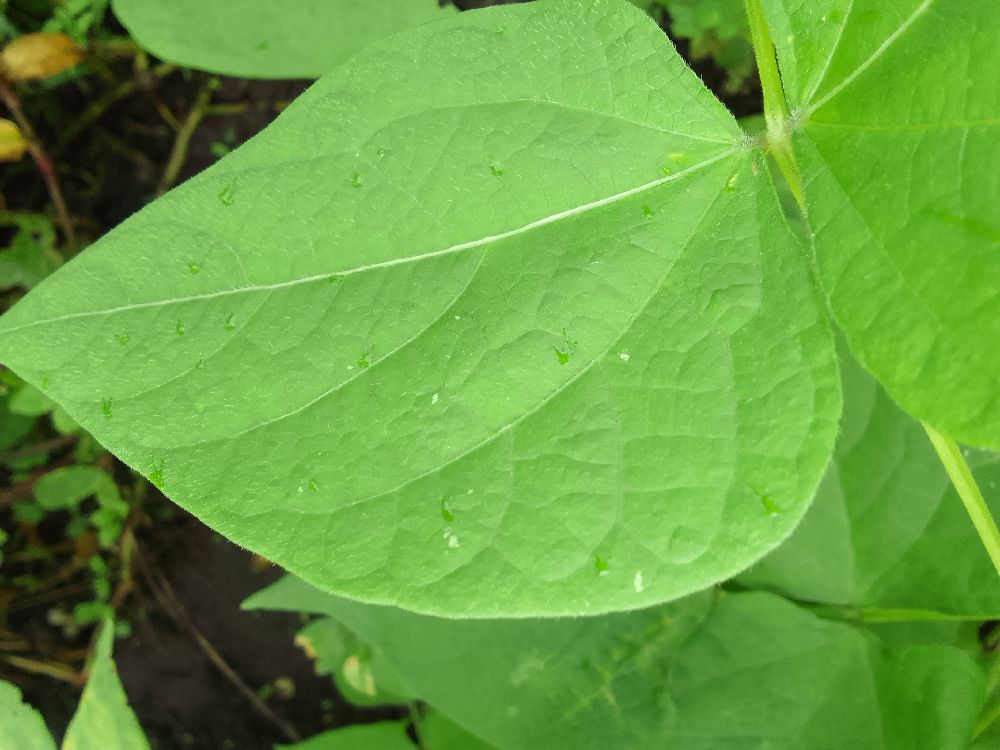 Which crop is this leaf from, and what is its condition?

common bean, healthy
